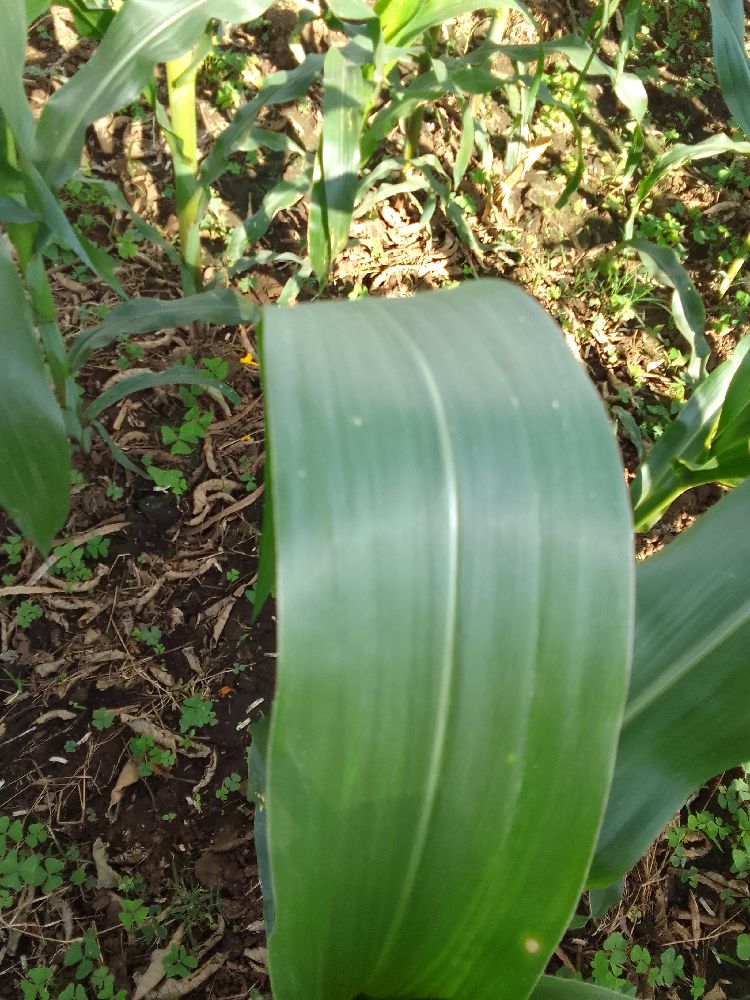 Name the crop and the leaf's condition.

maize, healthy
